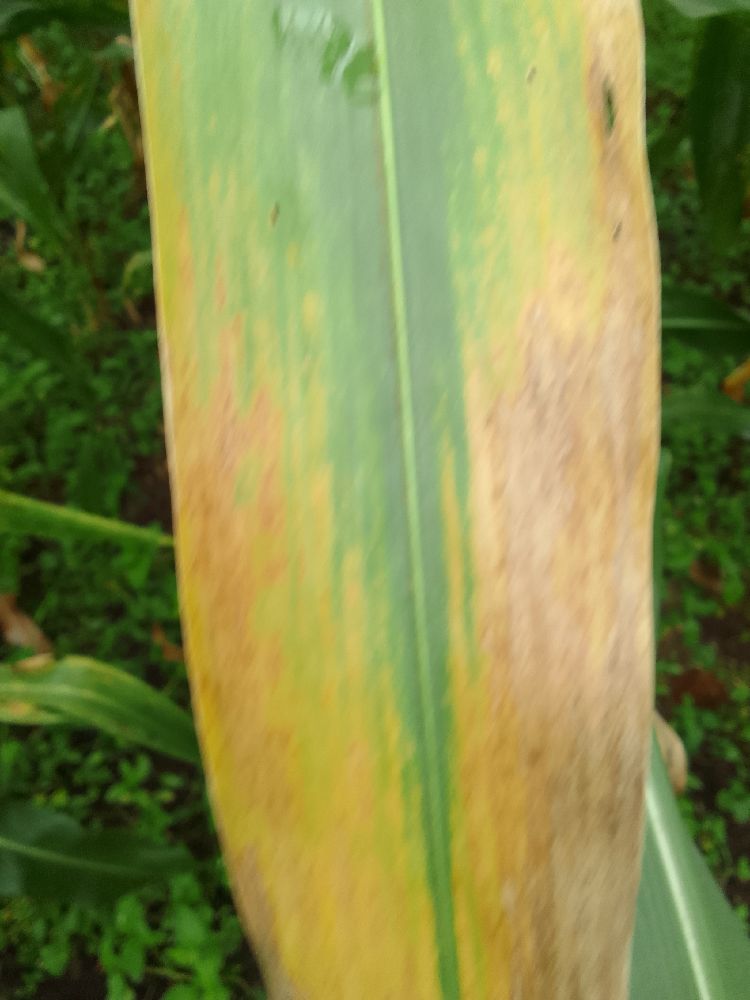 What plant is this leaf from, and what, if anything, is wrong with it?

maize, maize lethal necrosis
